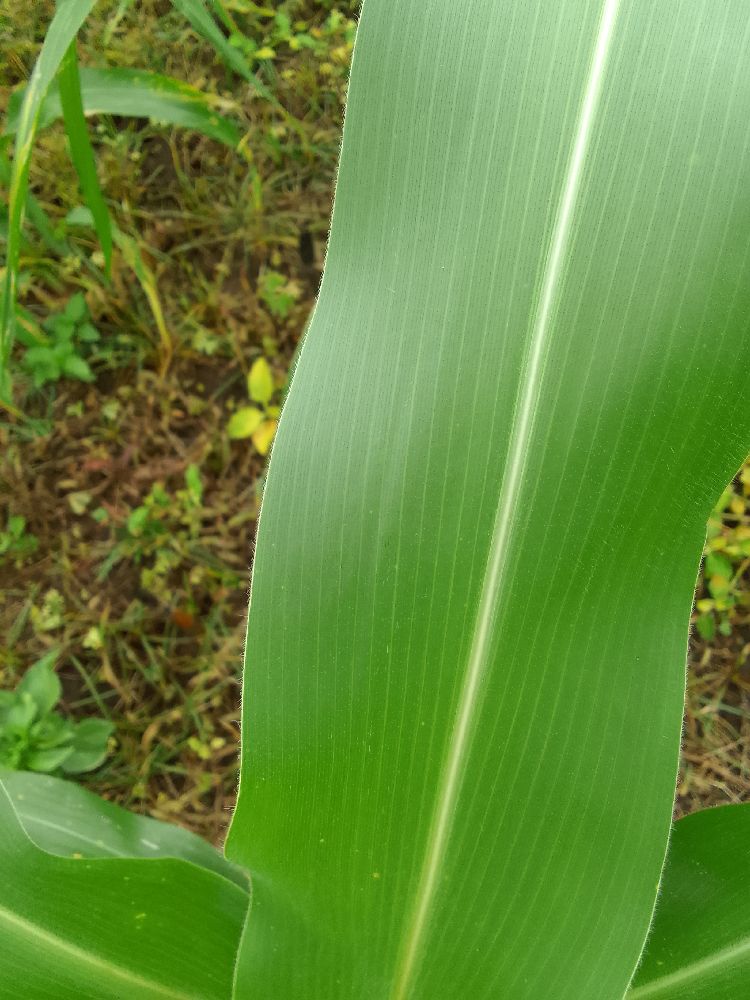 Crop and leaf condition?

maize, healthy
